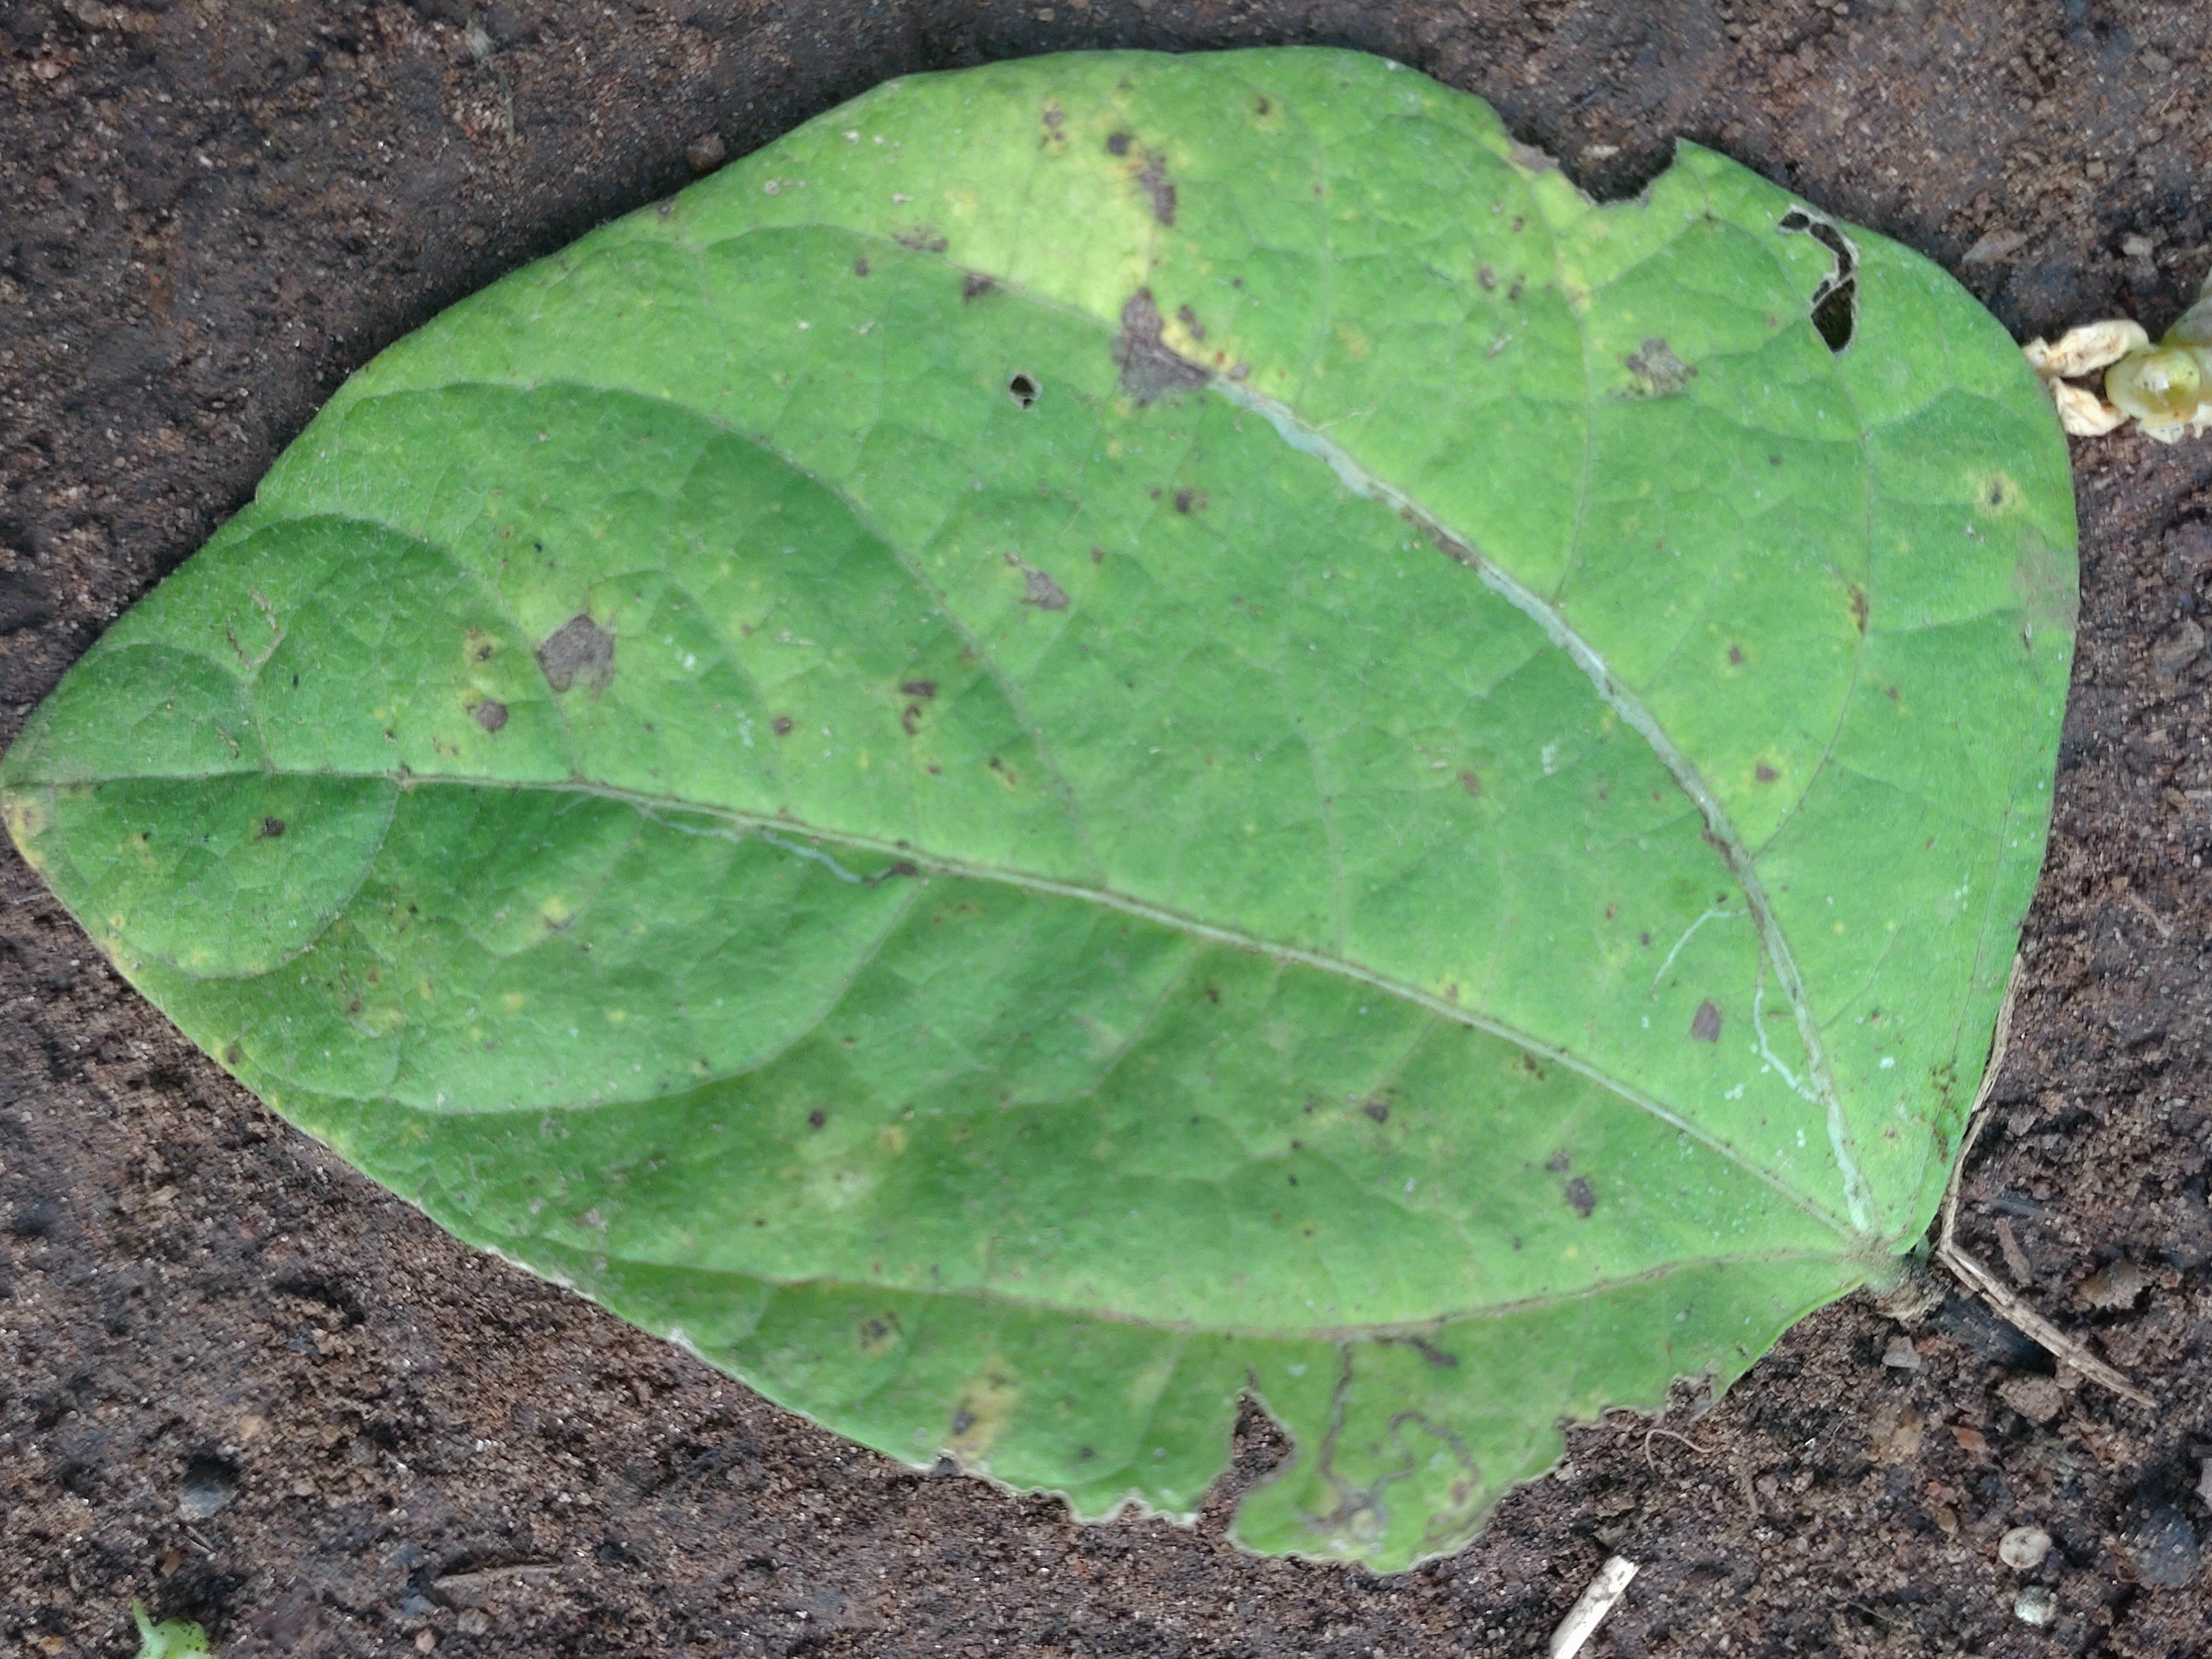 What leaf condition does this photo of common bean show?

anthracnose
